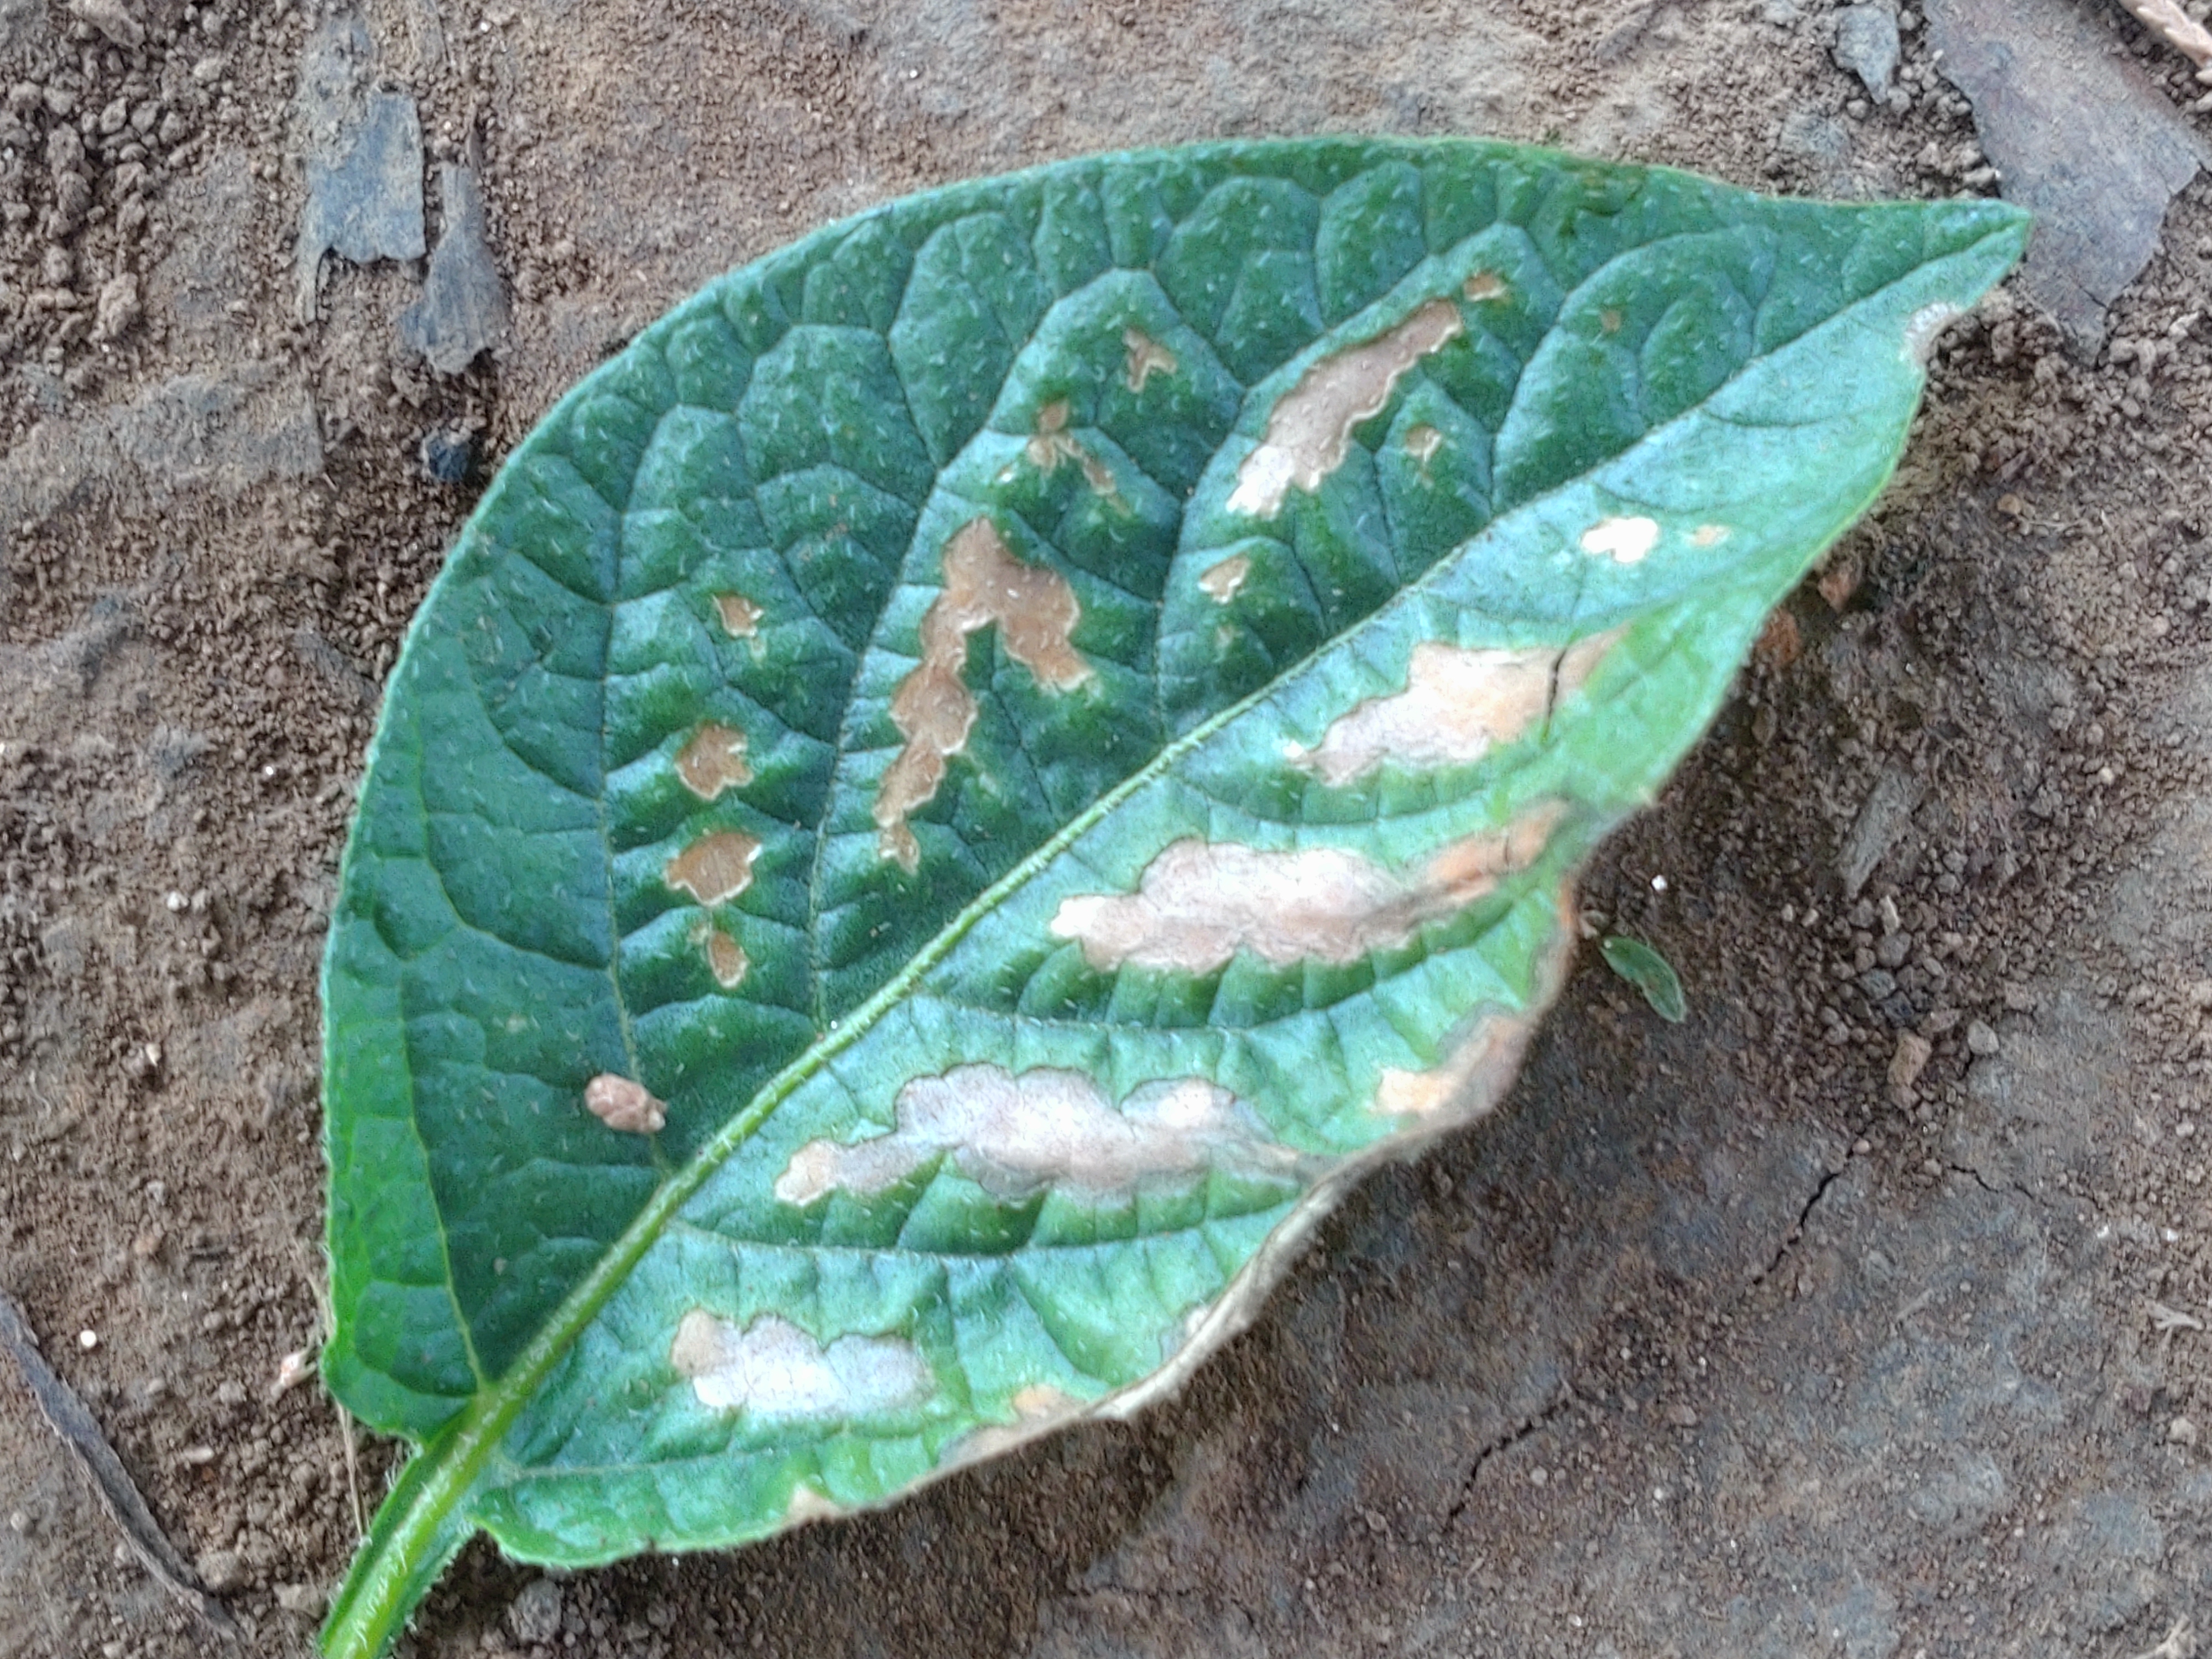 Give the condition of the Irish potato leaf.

early blight
